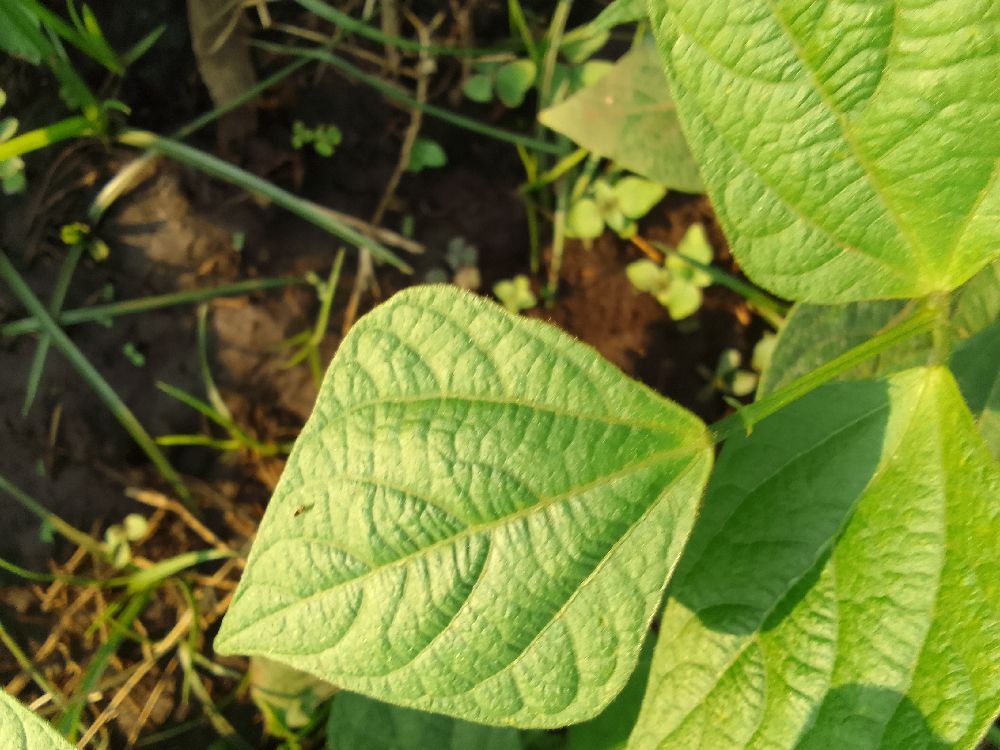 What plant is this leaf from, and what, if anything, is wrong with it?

common bean, healthy
